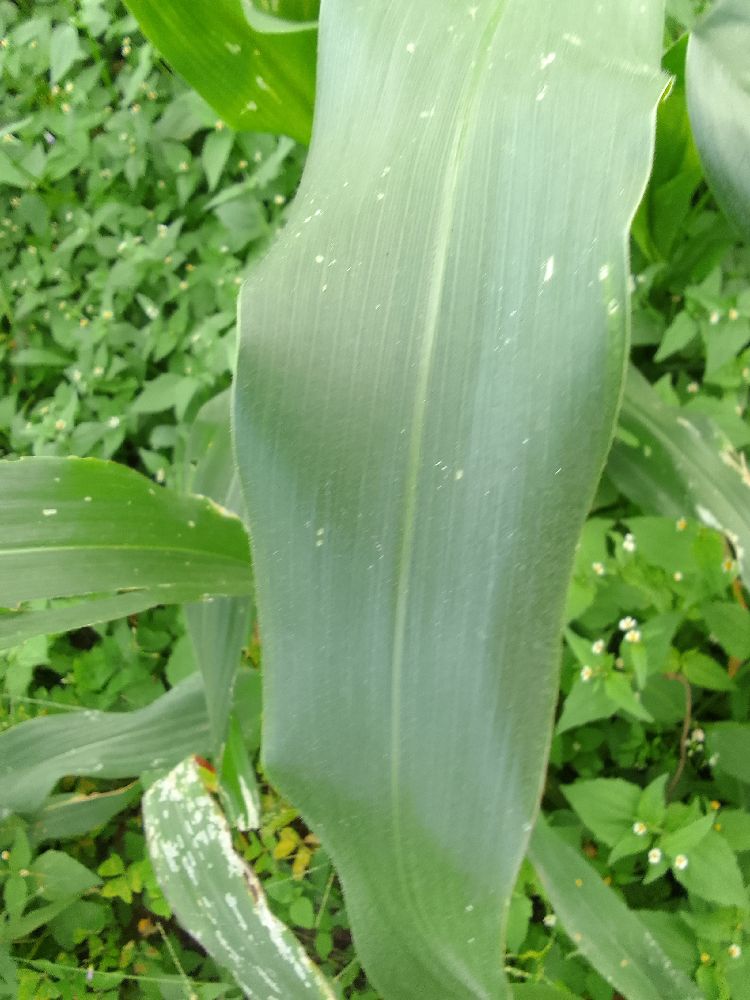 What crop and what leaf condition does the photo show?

maize, healthy
